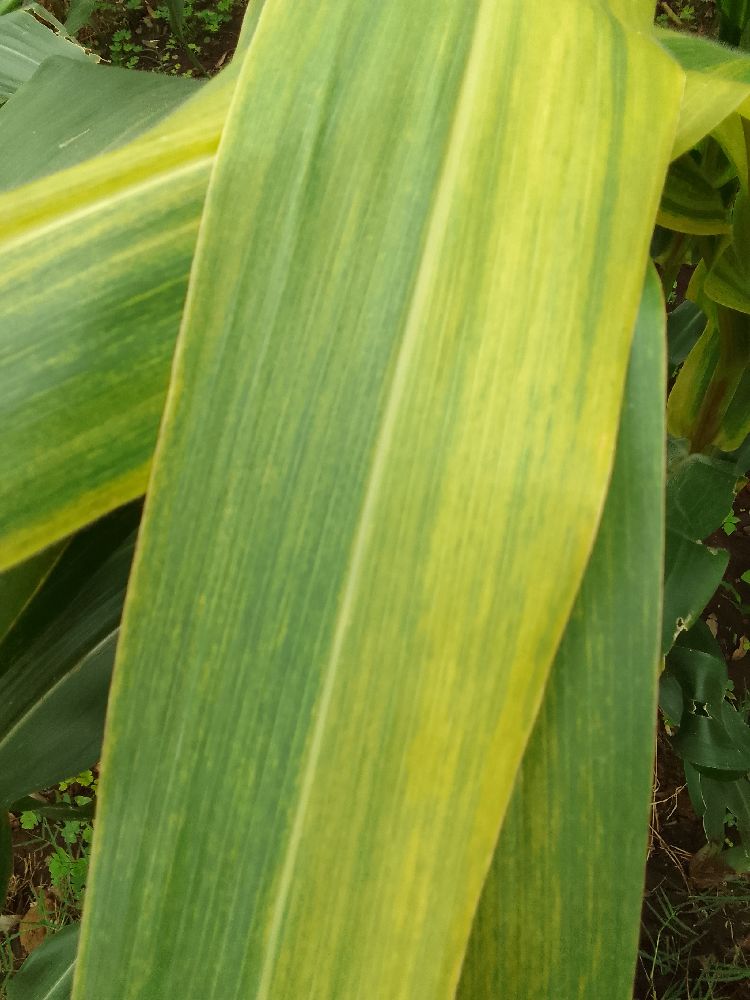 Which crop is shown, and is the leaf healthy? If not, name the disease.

maize, maize lethal necrosis
